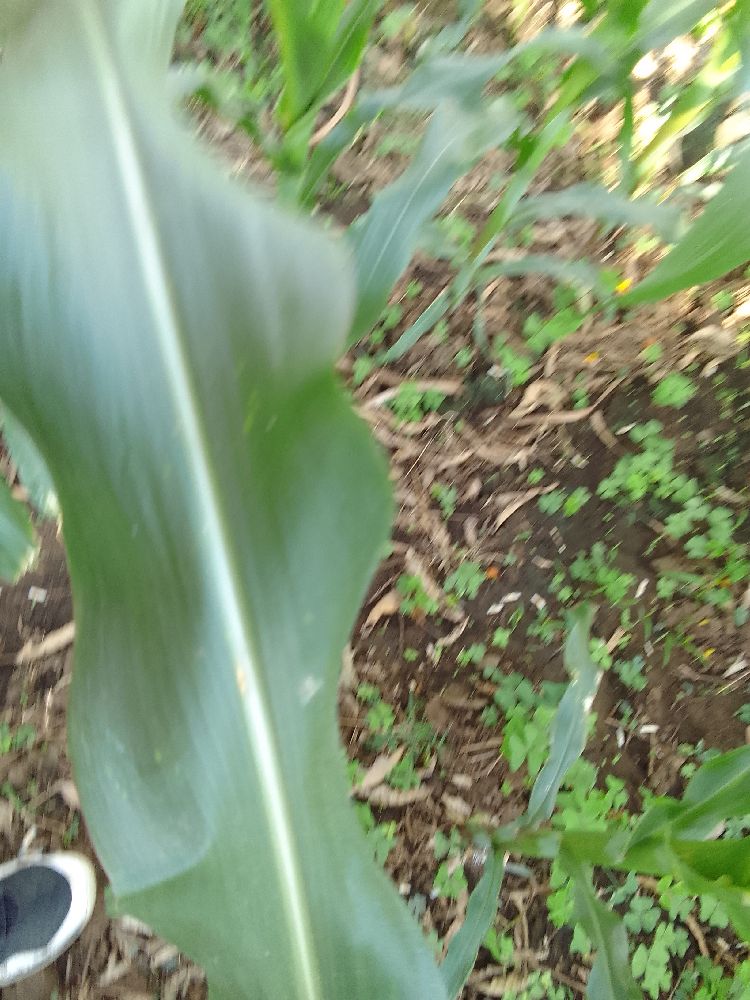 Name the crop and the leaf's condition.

maize, healthy
